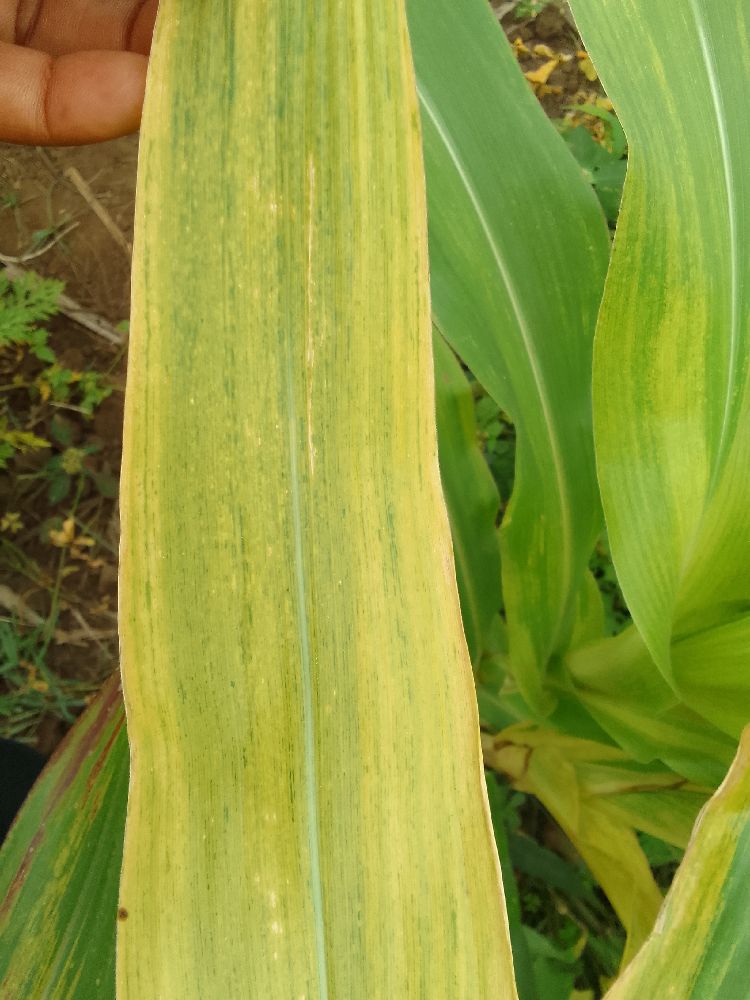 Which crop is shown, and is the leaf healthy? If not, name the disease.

maize, maize lethal necrosis
